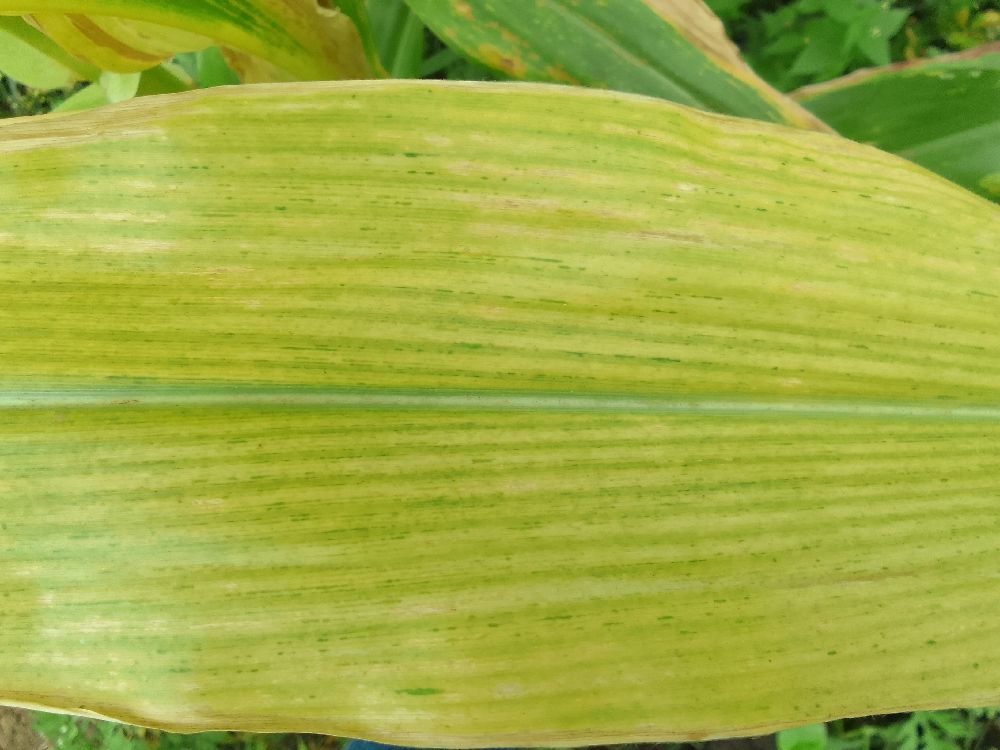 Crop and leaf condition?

maize, maize lethal necrosis
